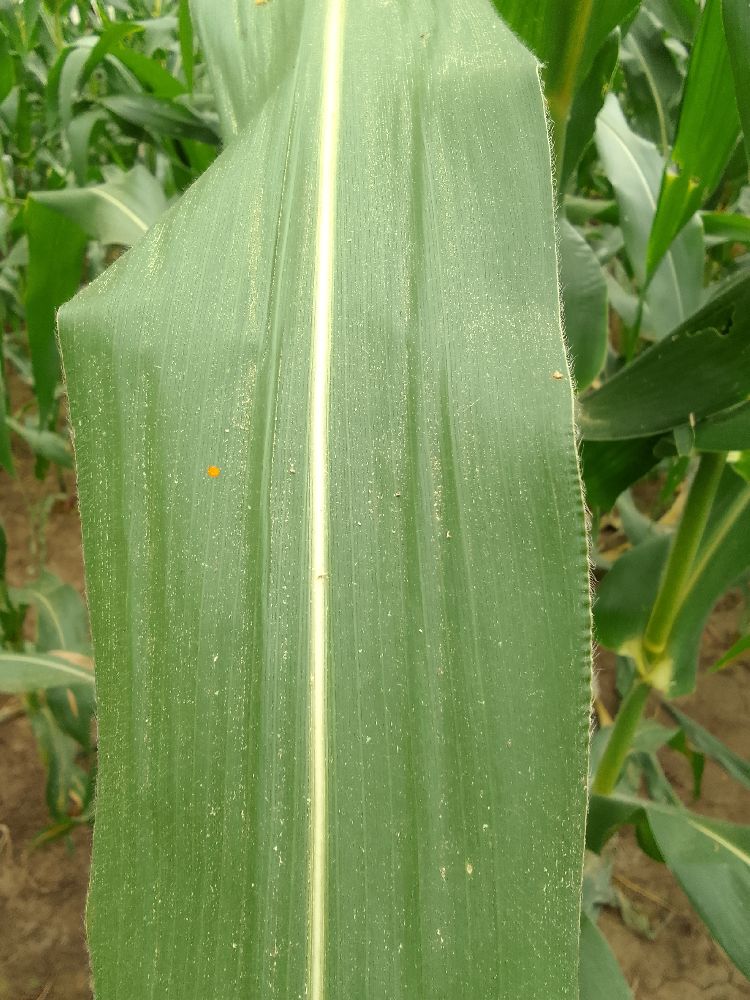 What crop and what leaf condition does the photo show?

maize, healthy
